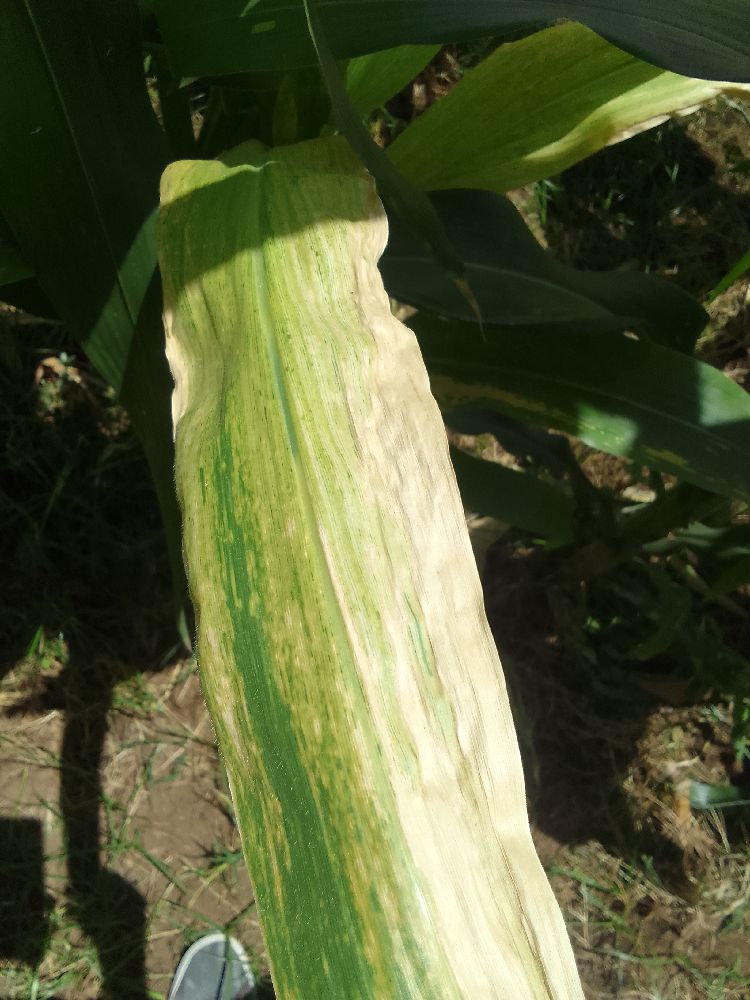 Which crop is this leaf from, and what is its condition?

maize, maize lethal necrosis
